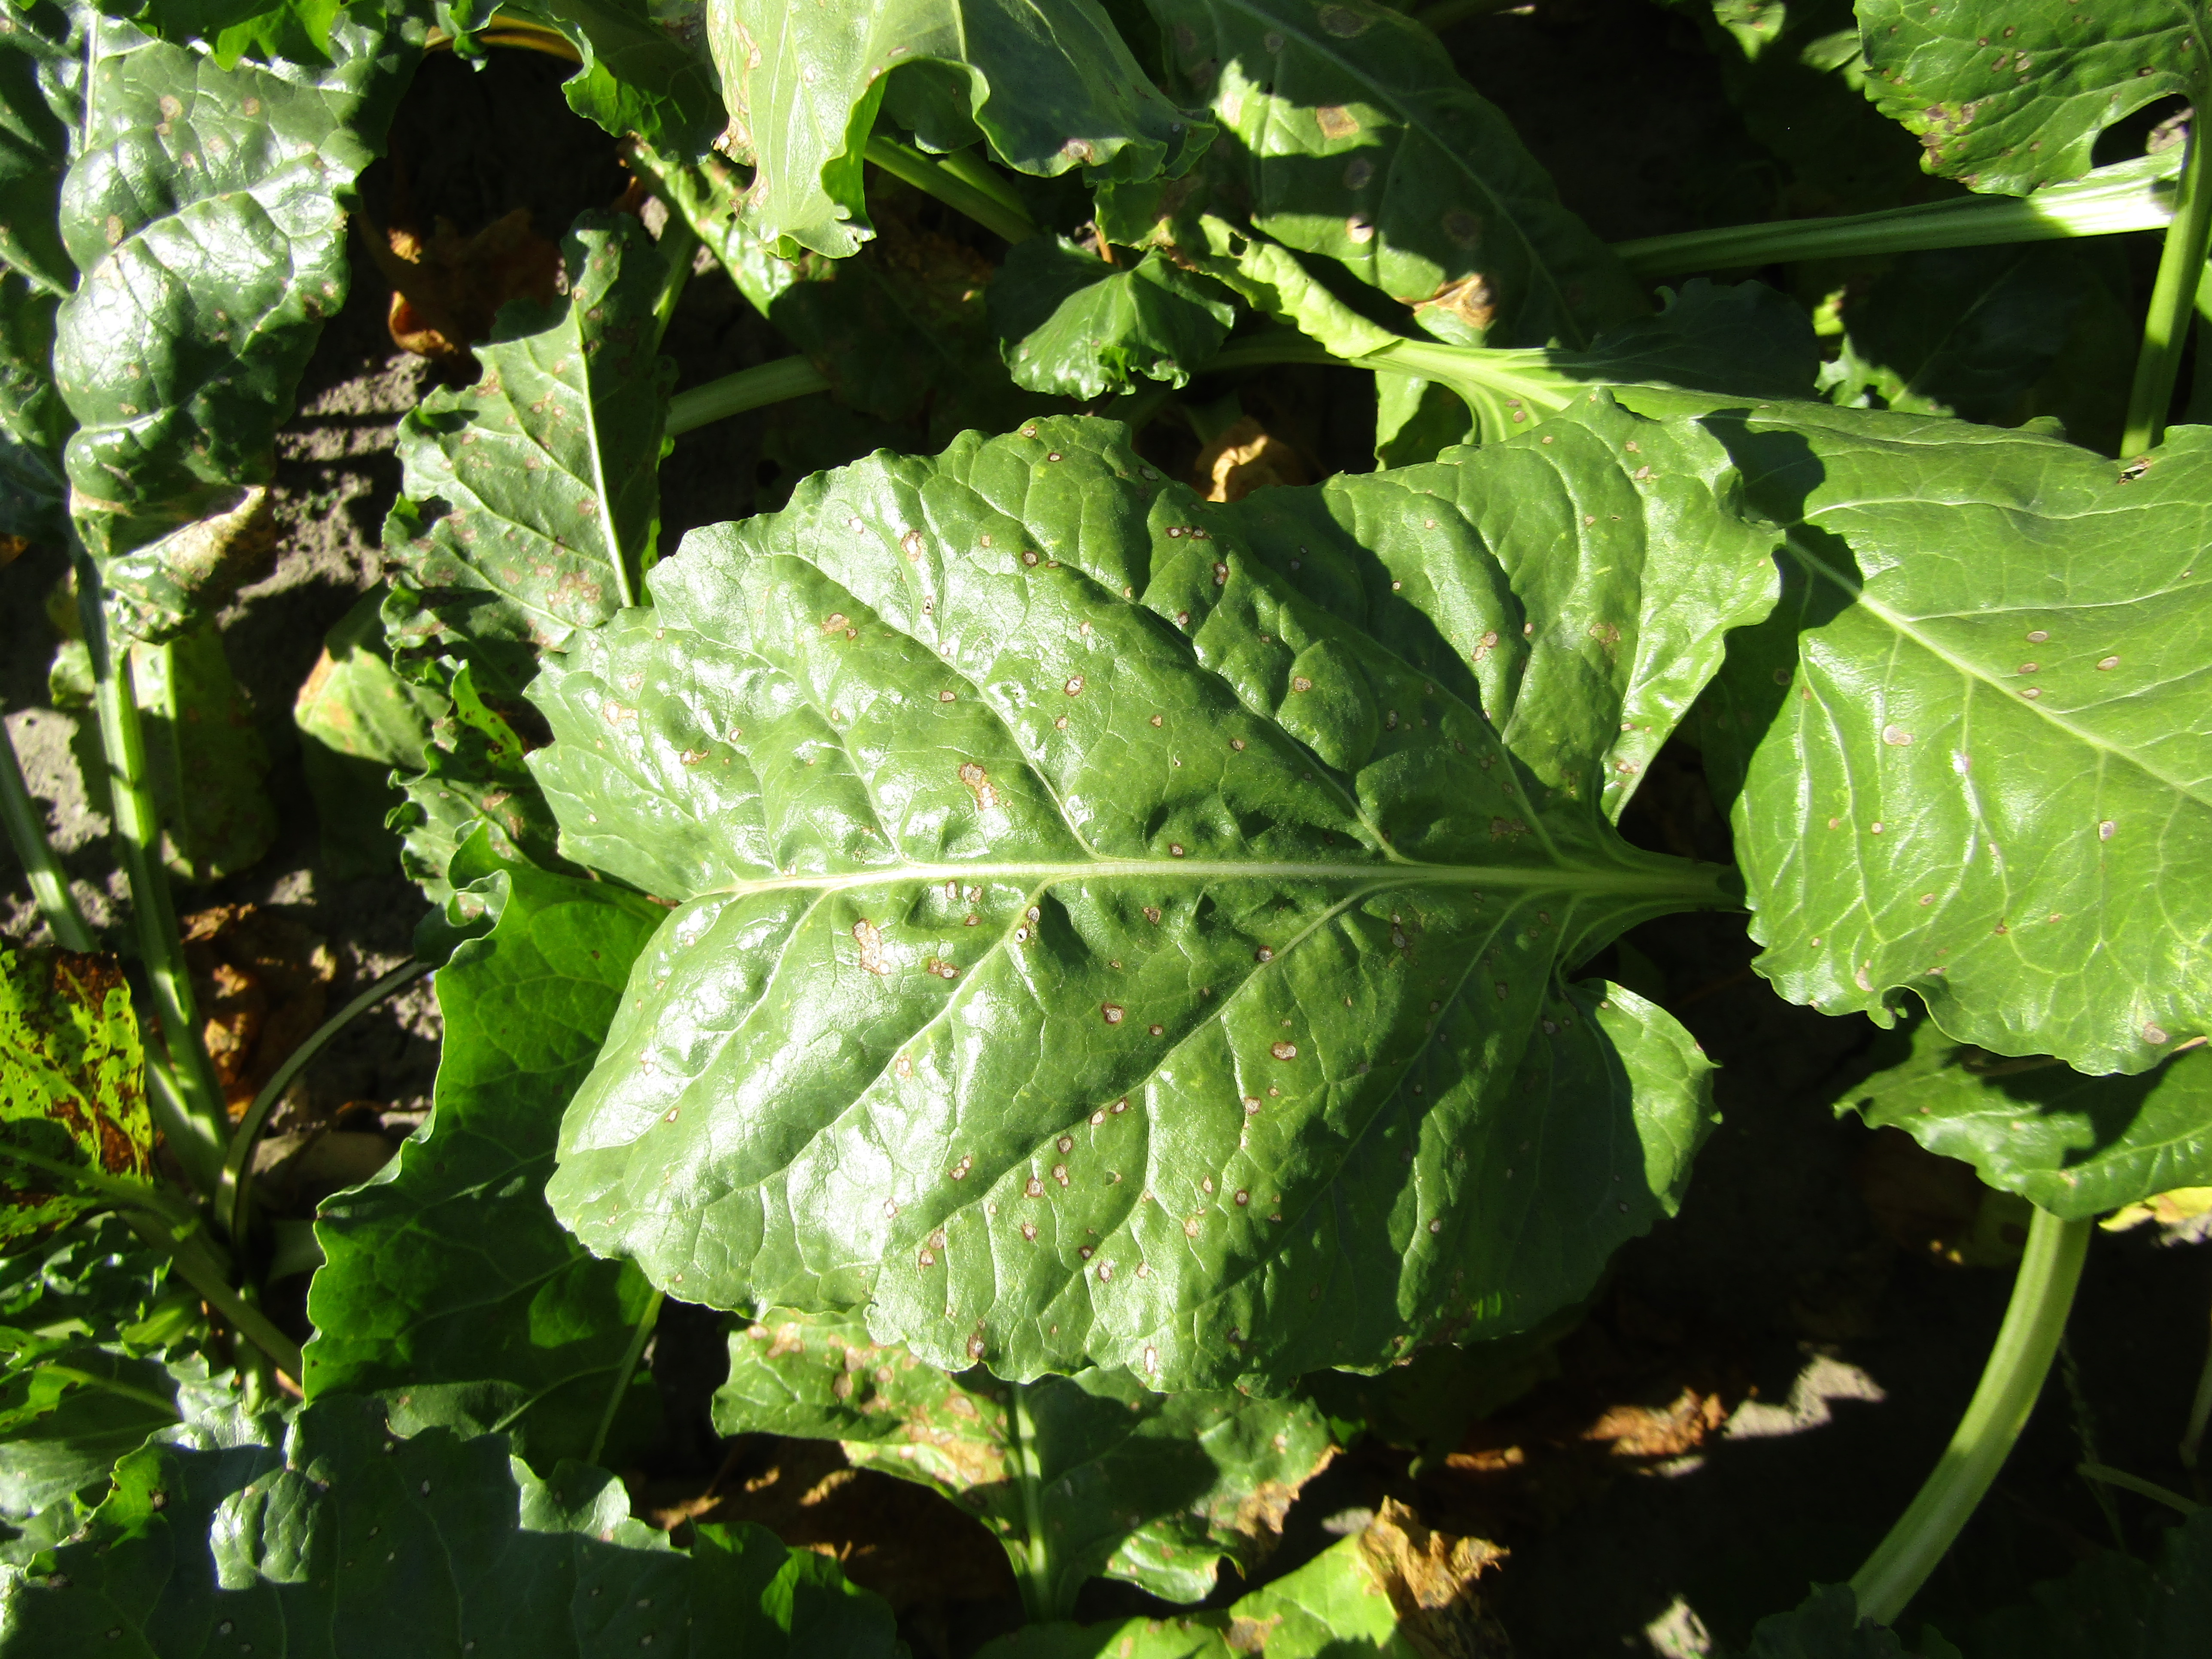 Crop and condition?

beet, cercospora
